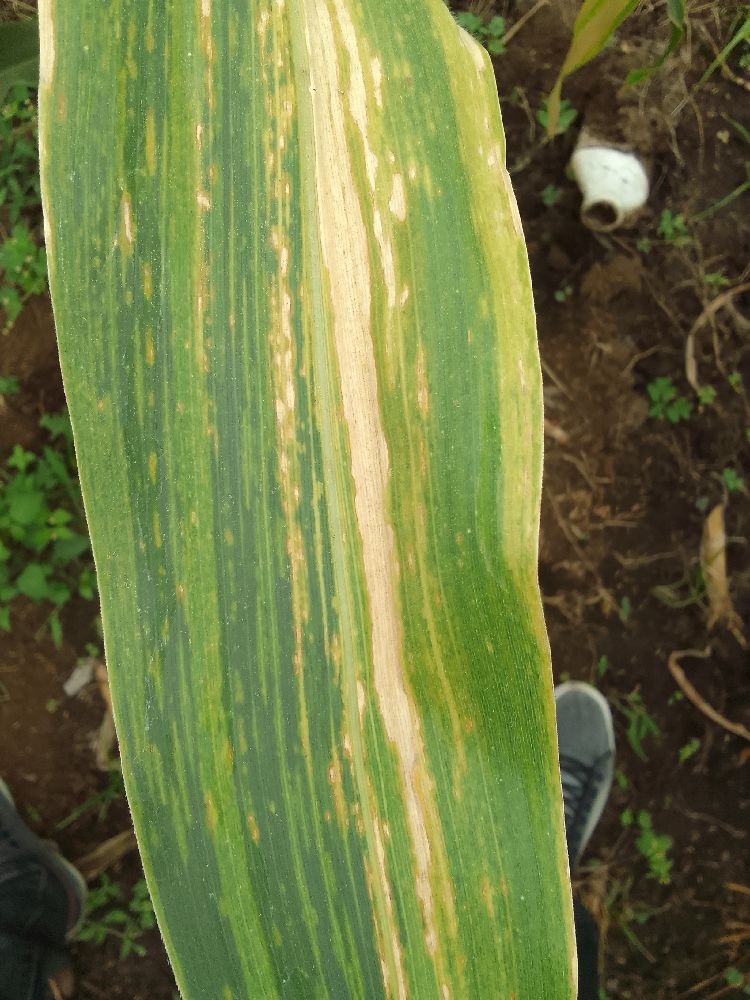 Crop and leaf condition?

maize, maize lethal necrosis
